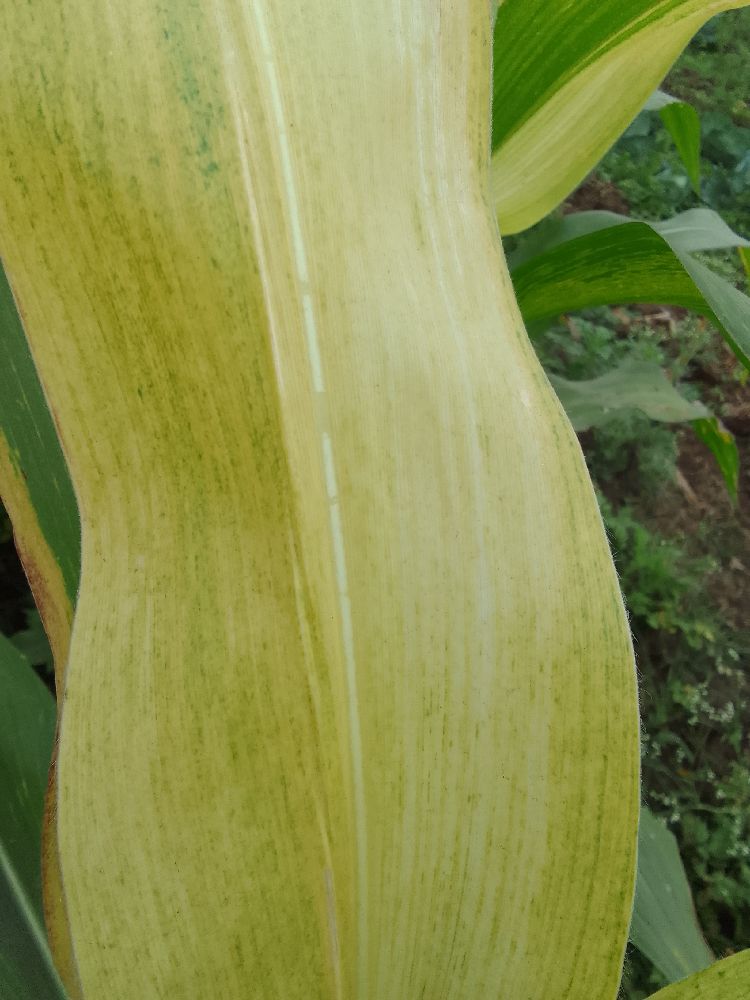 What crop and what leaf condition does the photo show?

maize, maize lethal necrosis
